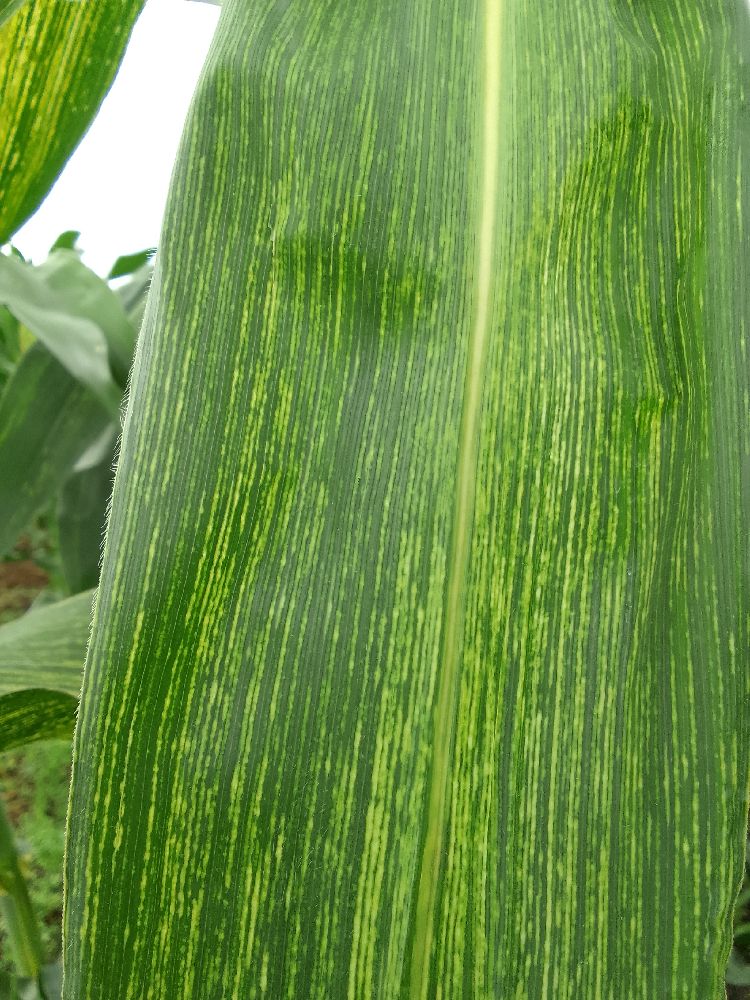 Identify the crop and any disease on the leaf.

maize, maize streak virus
